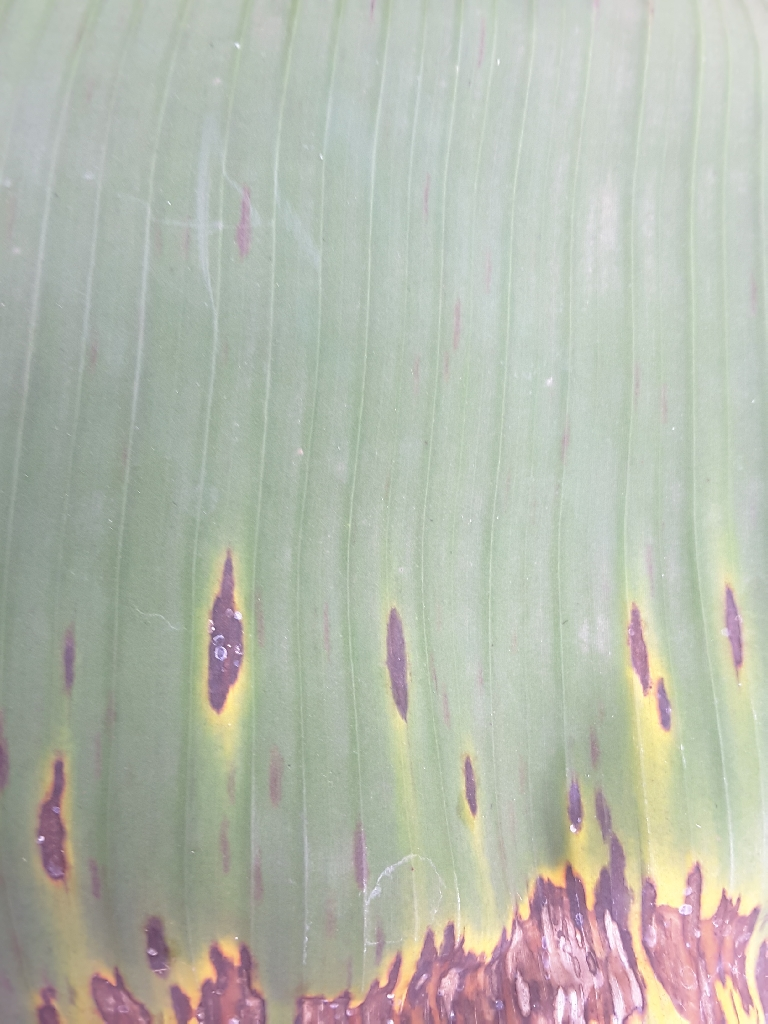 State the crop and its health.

banana, black sigatoka
